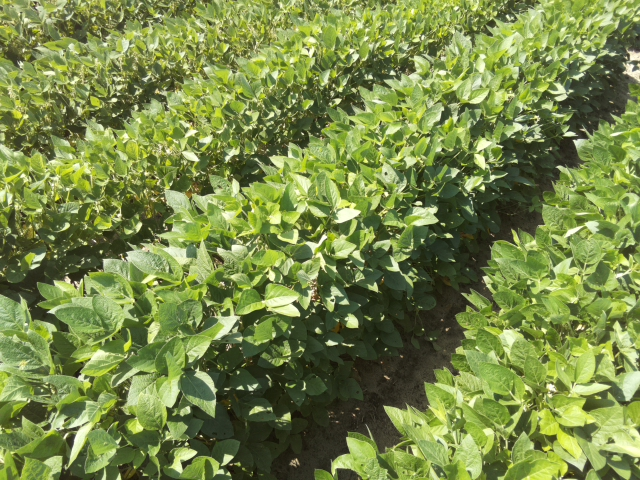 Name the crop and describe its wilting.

soybean, leaves with no wilting
